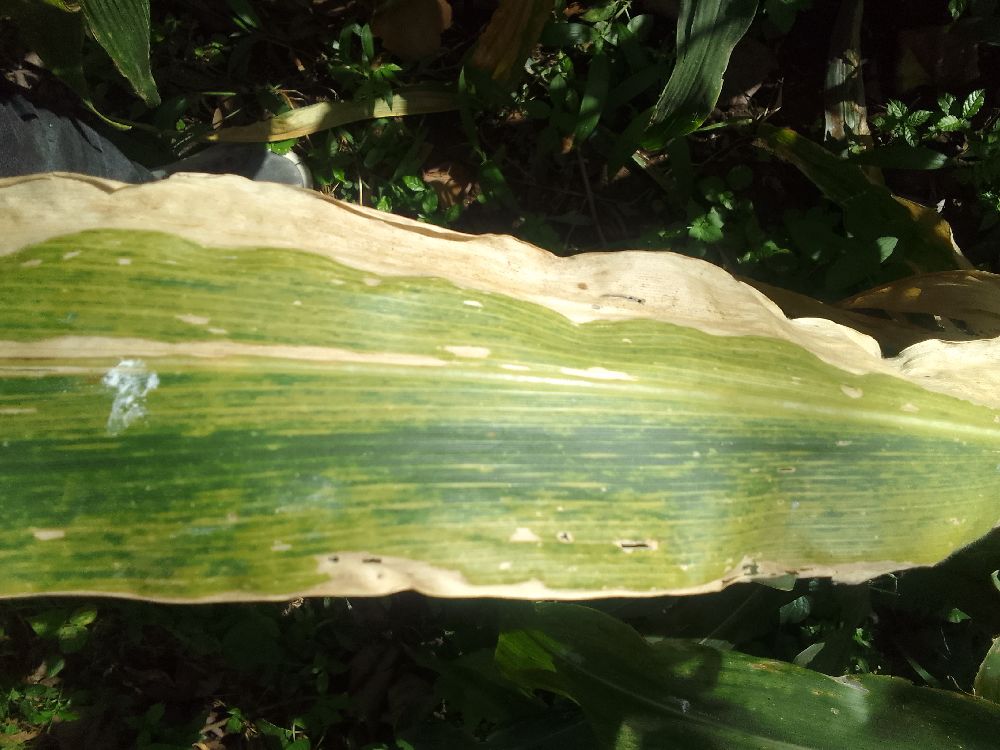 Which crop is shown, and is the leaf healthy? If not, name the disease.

maize, maize lethal necrosis
